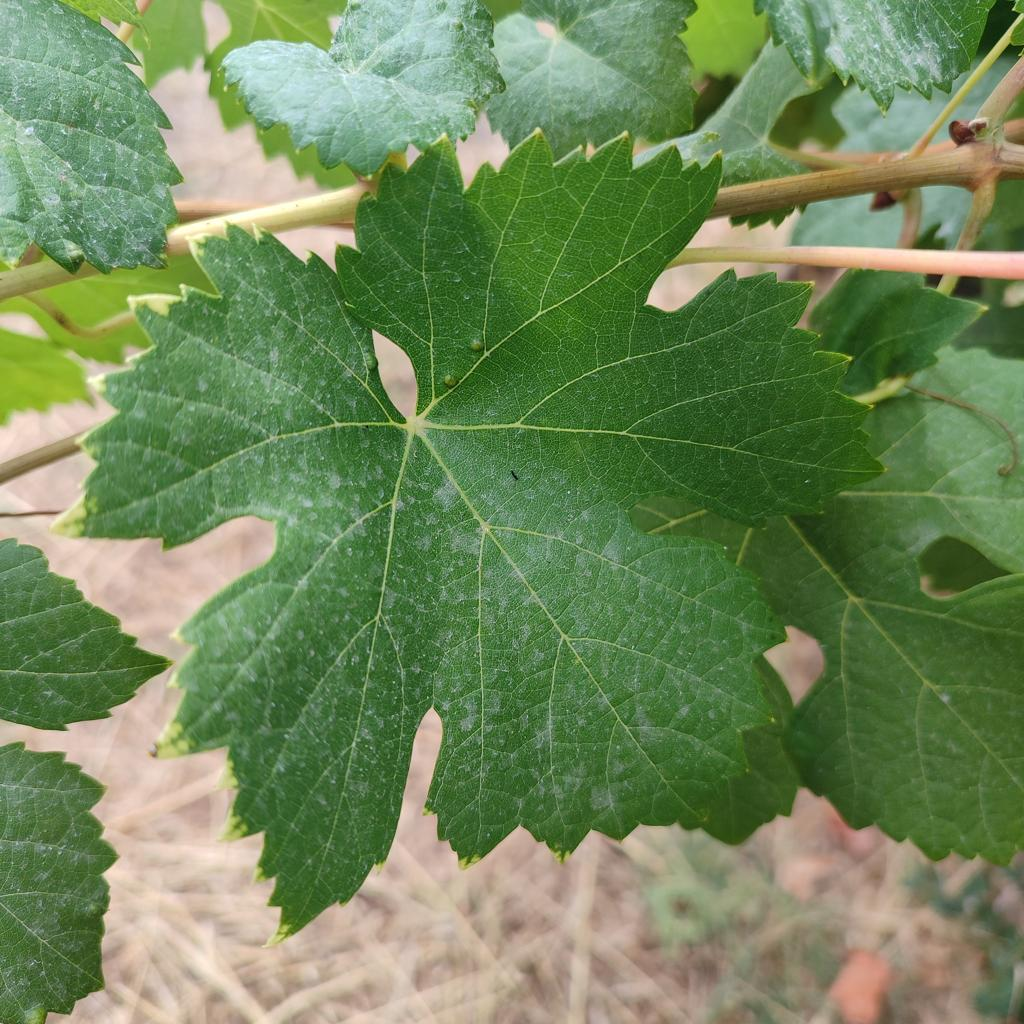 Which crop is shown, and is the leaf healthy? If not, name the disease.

grapevine, healthy
